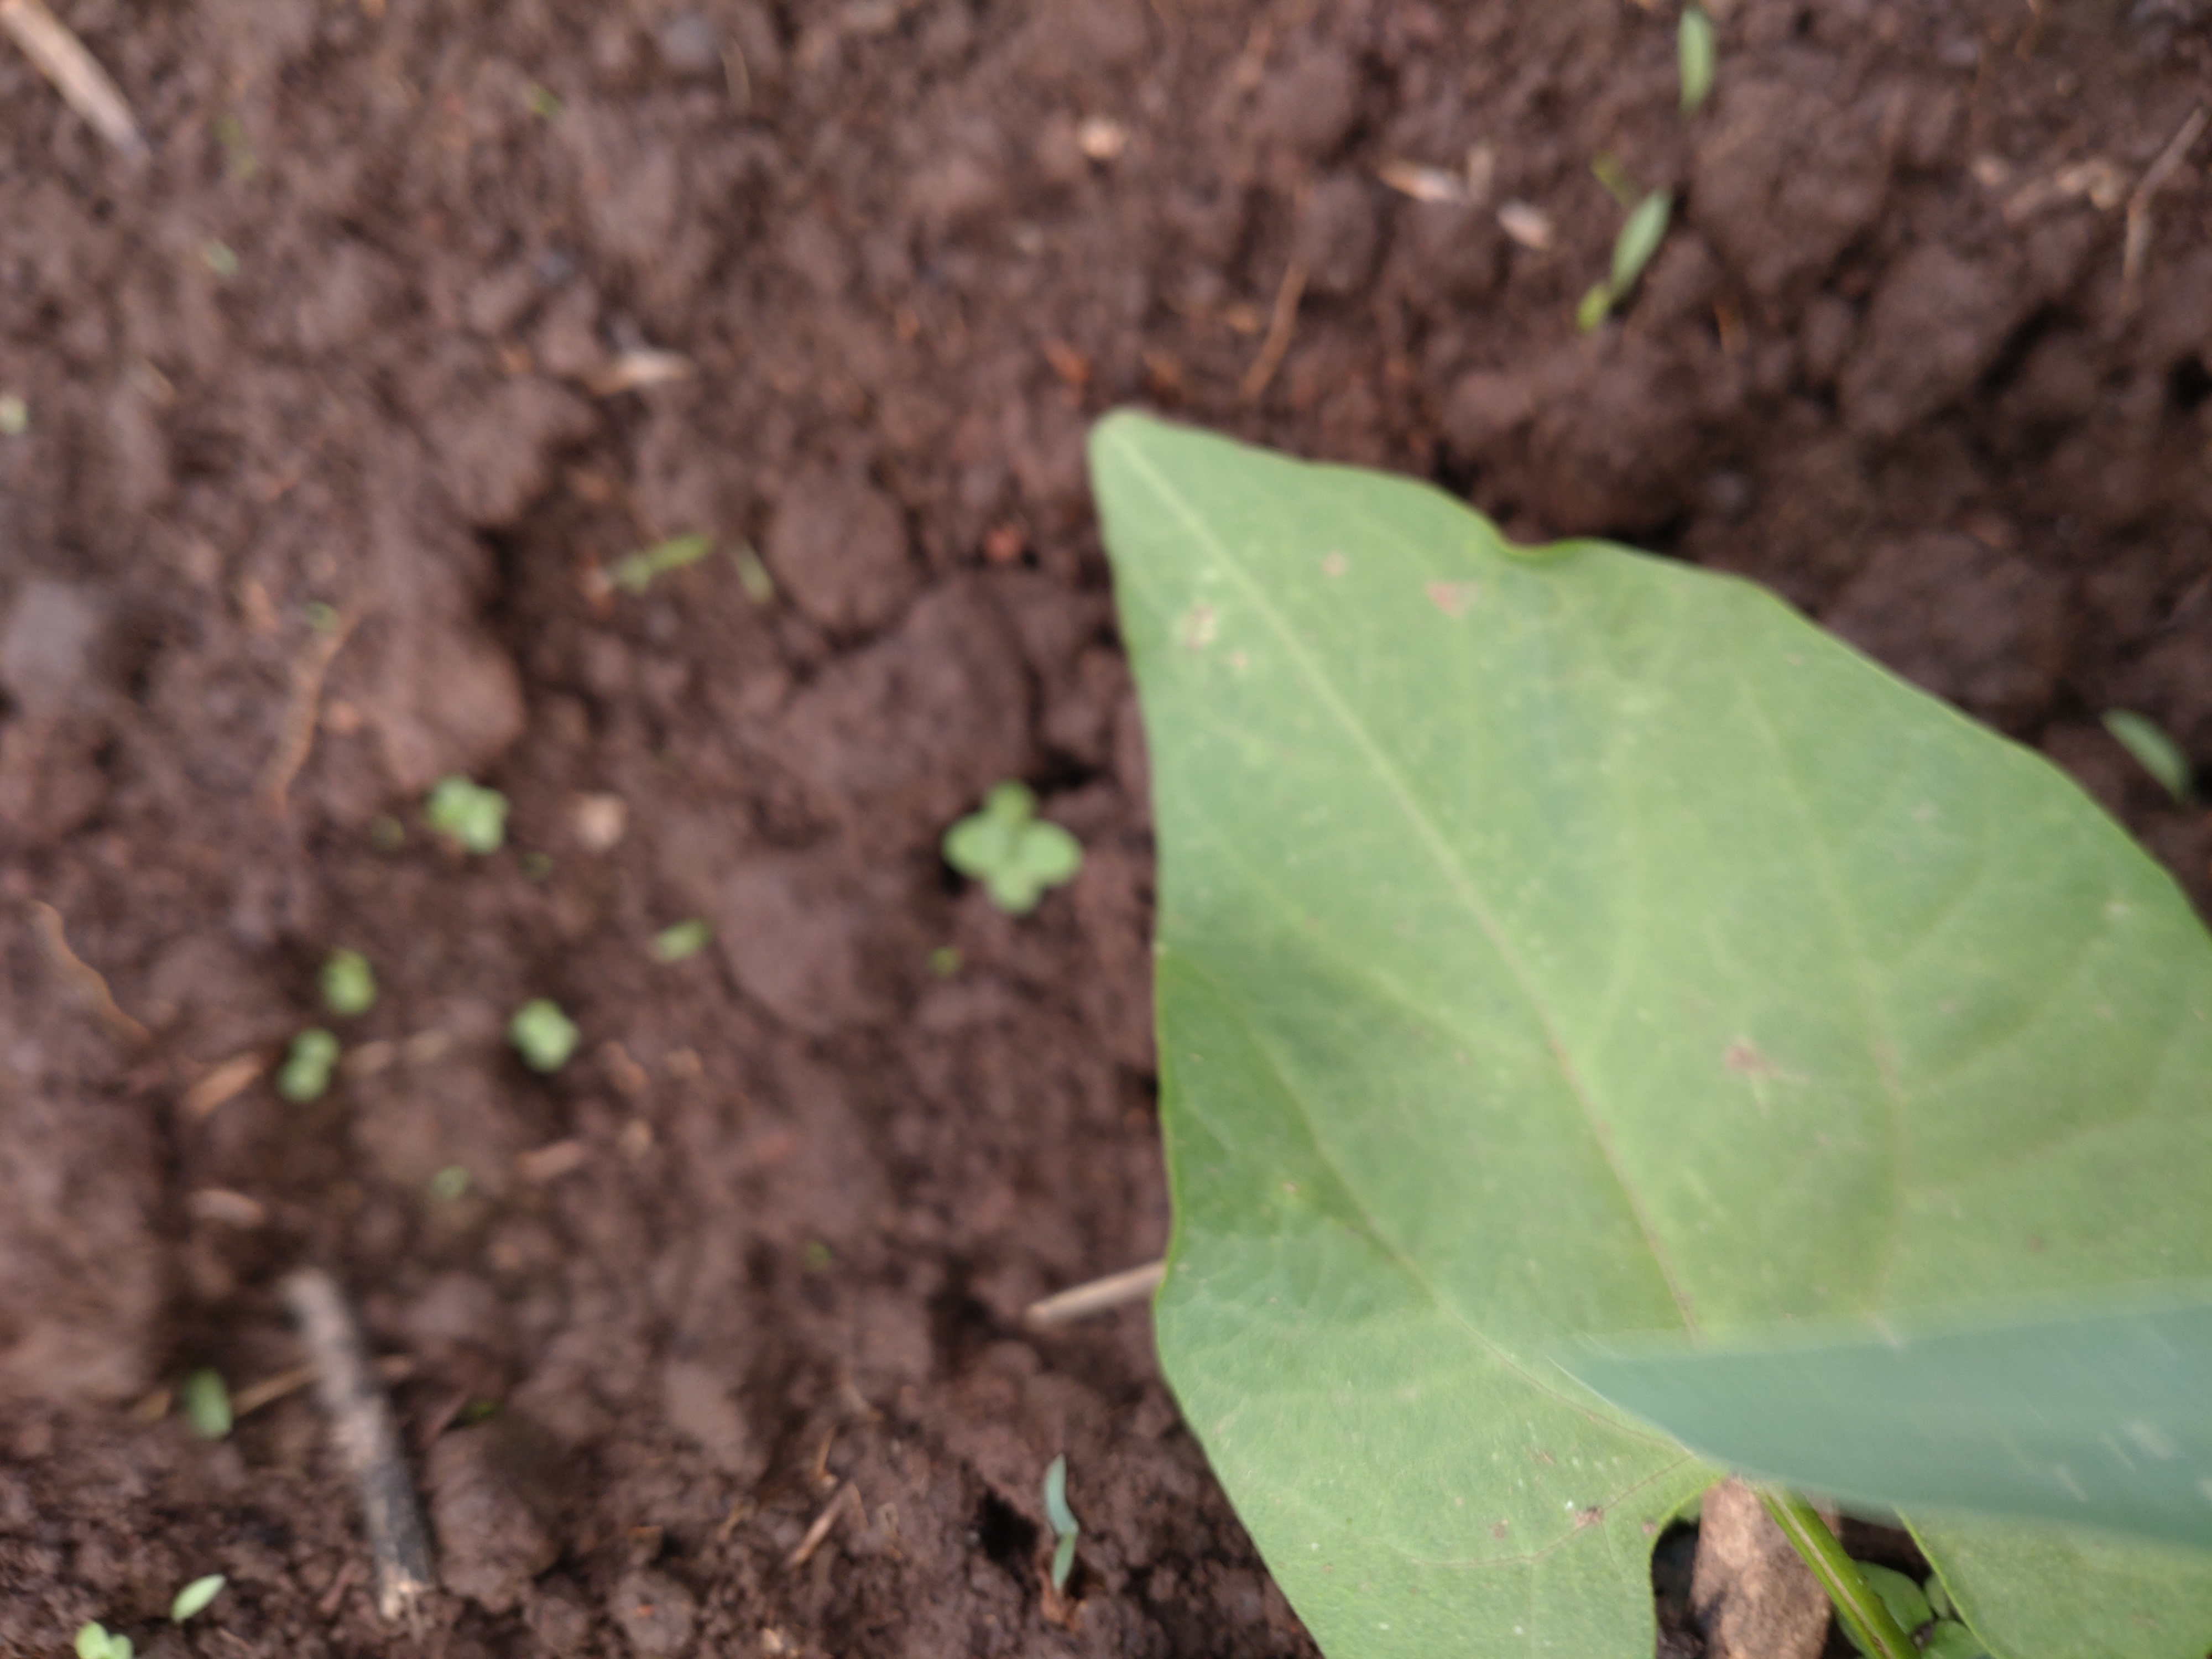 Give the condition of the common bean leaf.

healthy
